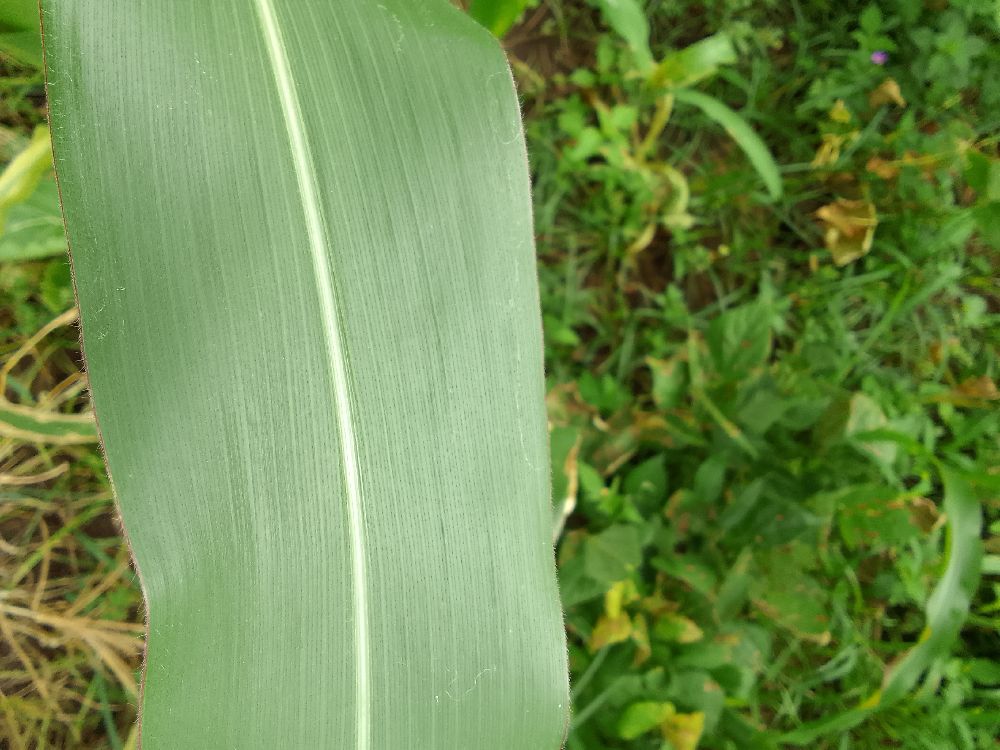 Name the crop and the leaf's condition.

maize, healthy
